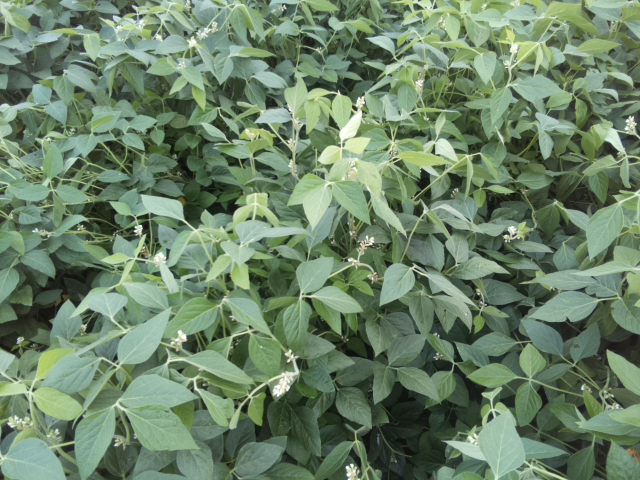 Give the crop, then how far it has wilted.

soybean, leaves with no wilting
